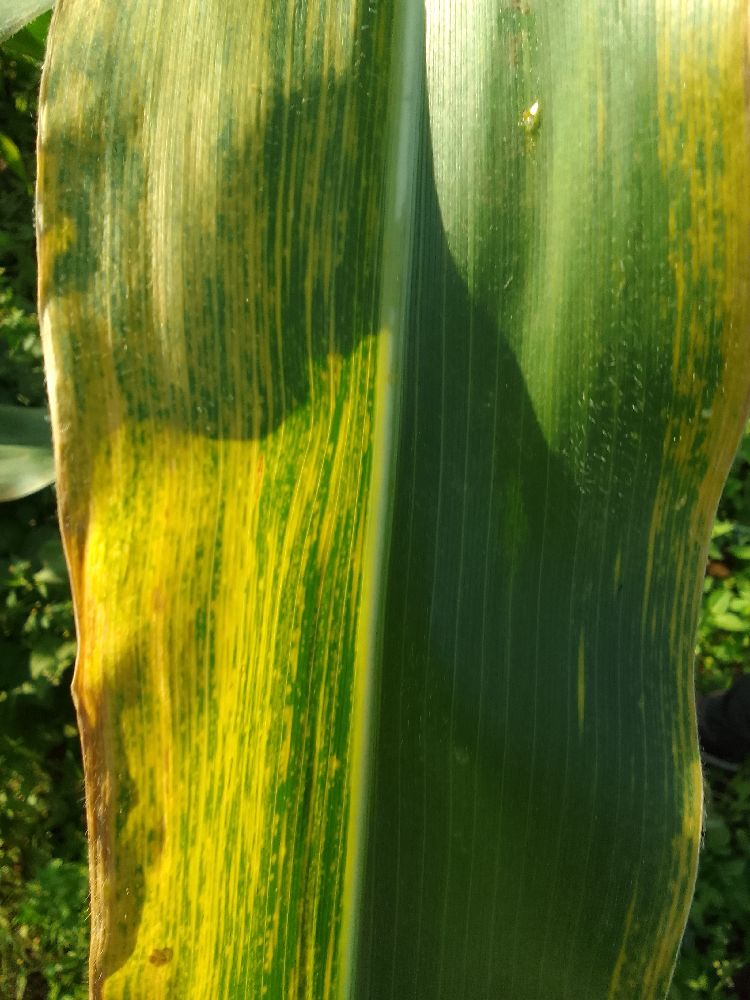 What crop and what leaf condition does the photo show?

maize, maize lethal necrosis
